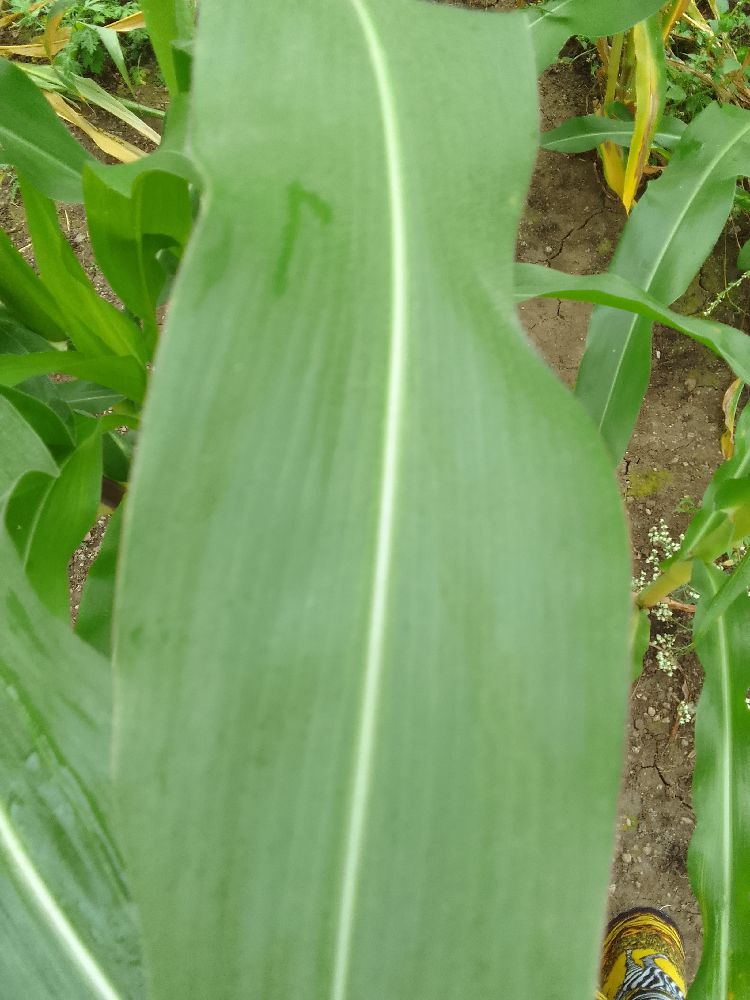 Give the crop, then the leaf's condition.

maize, healthy
